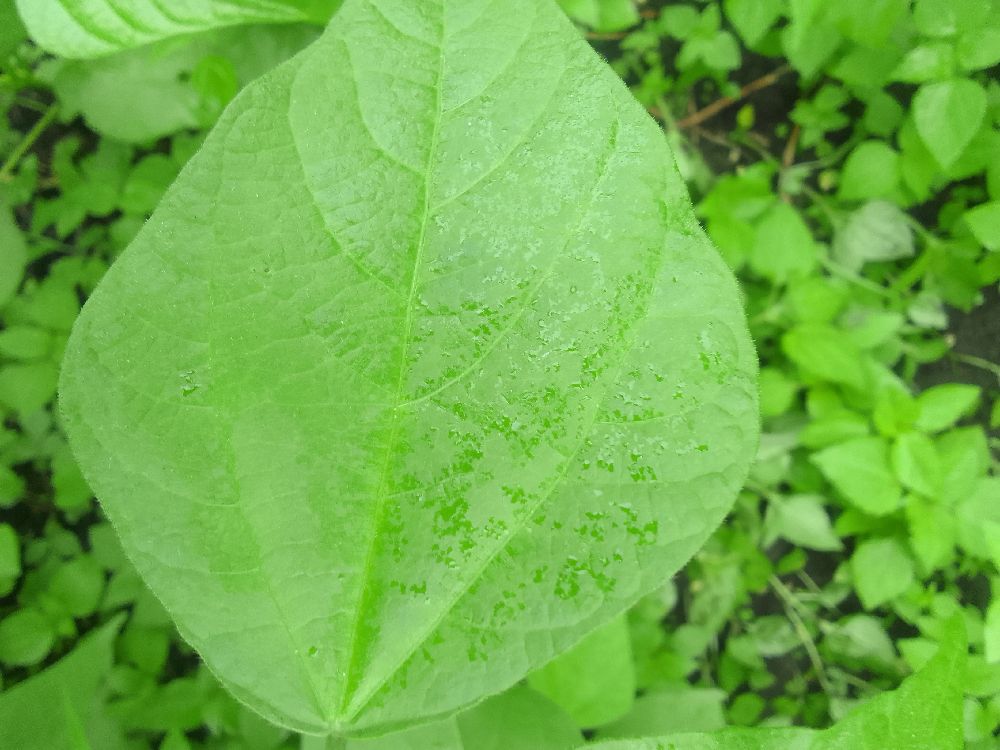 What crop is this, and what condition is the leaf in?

common bean, healthy
